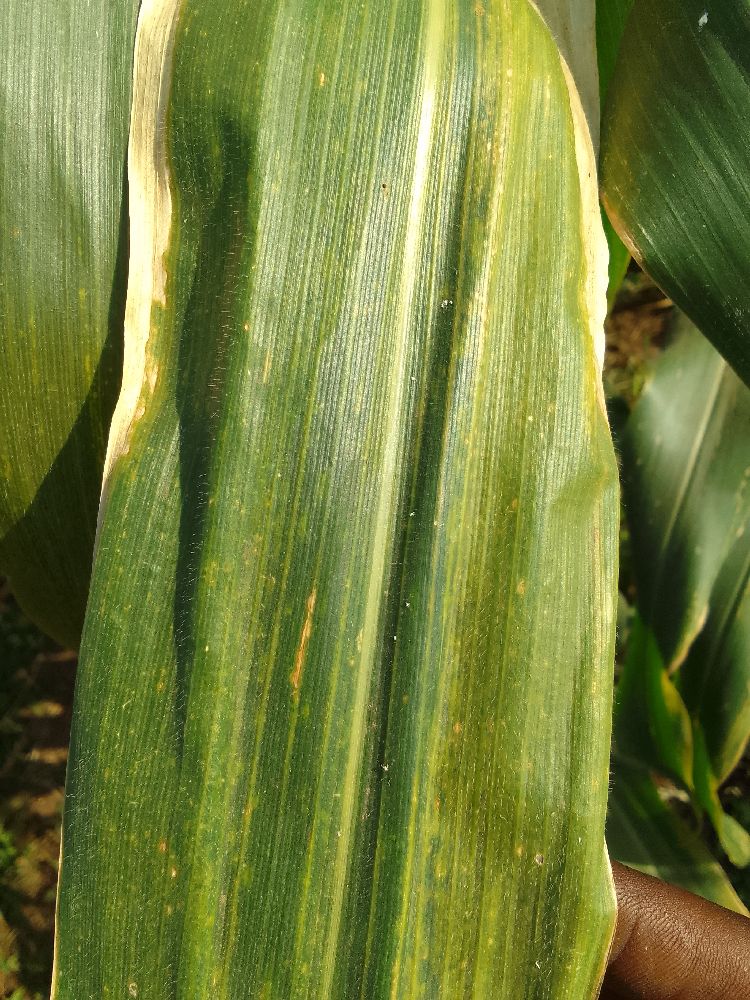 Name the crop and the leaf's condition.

maize, maize lethal necrosis
